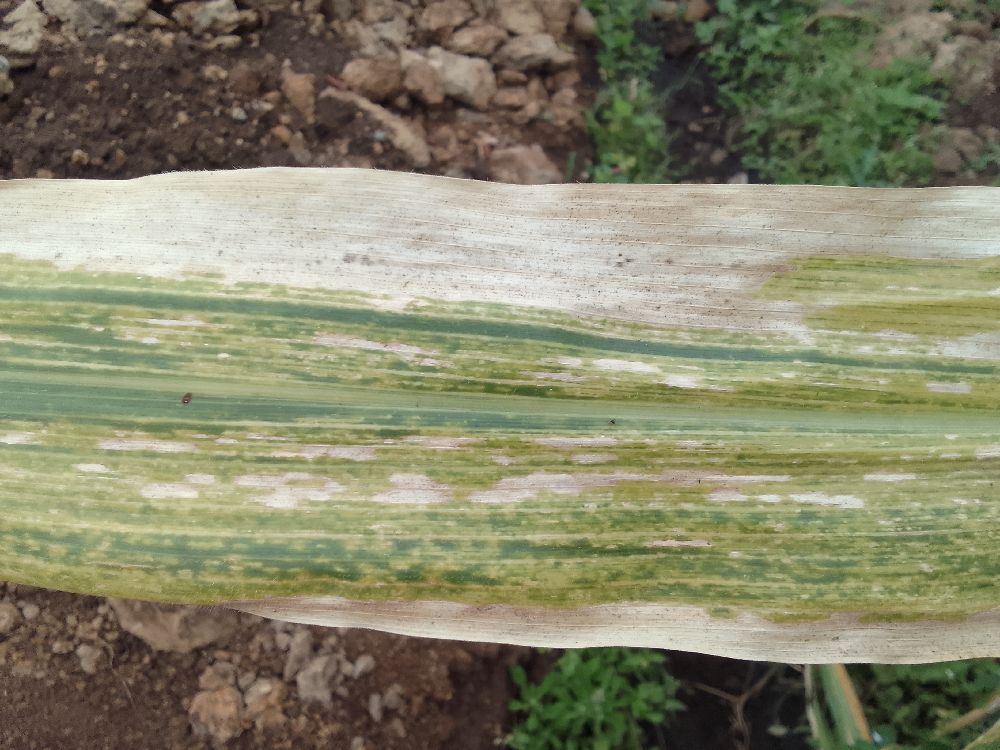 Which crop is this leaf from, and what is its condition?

maize, maize lethal necrosis
